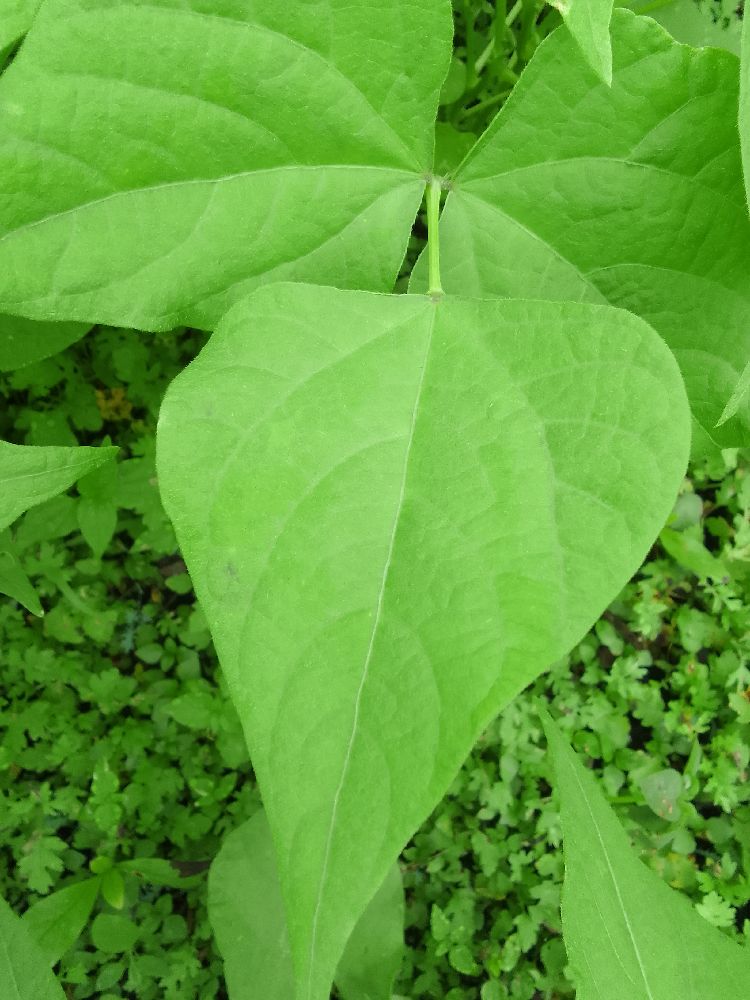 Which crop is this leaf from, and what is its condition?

common bean, healthy
